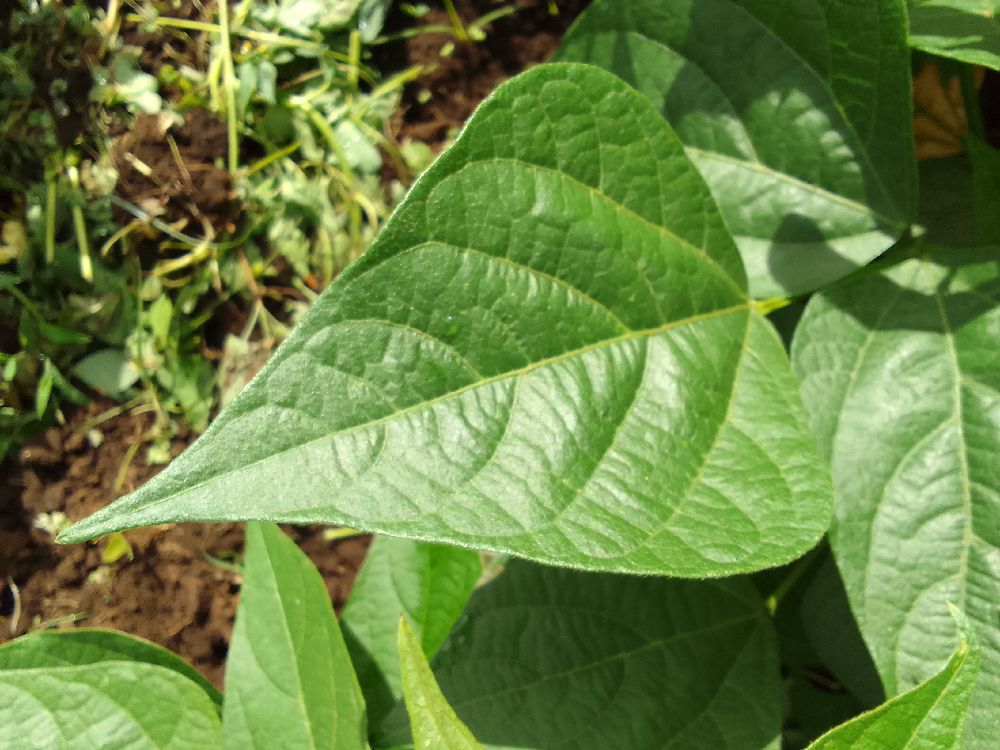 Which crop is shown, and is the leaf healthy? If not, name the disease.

common bean, healthy
